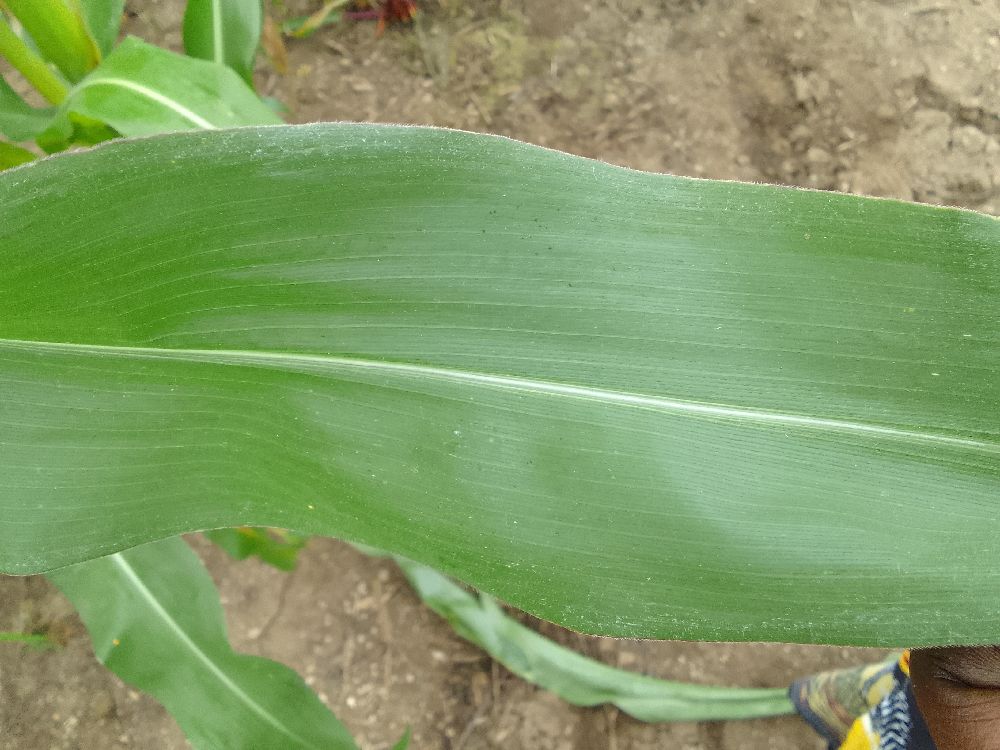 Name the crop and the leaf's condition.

maize, healthy
